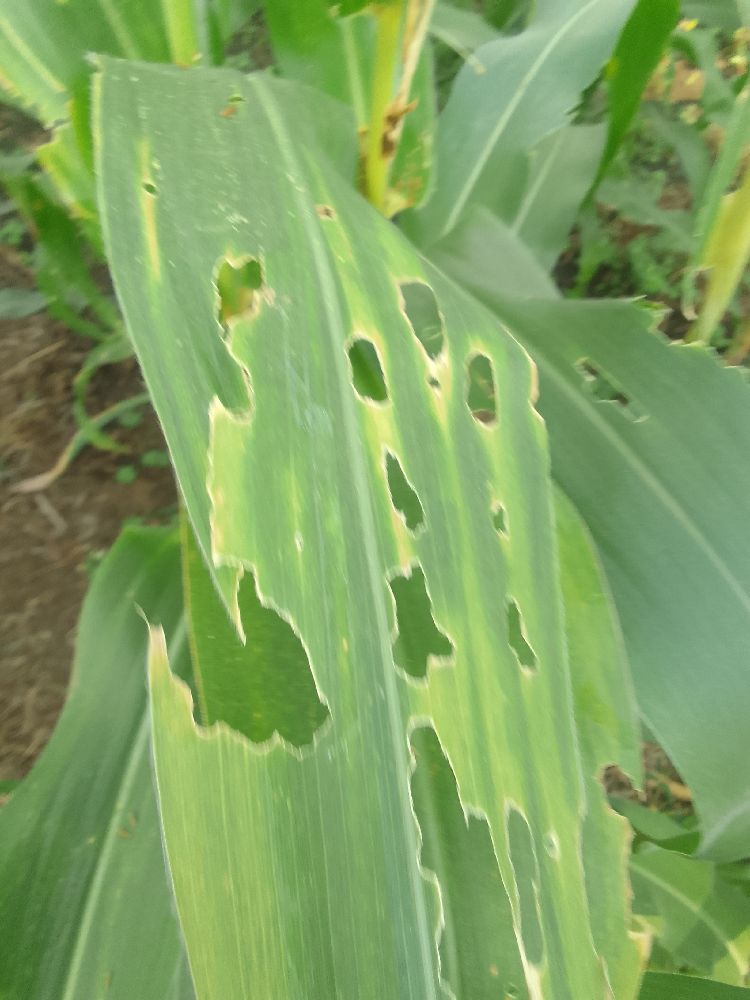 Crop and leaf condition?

maize, maize lethal necrosis
